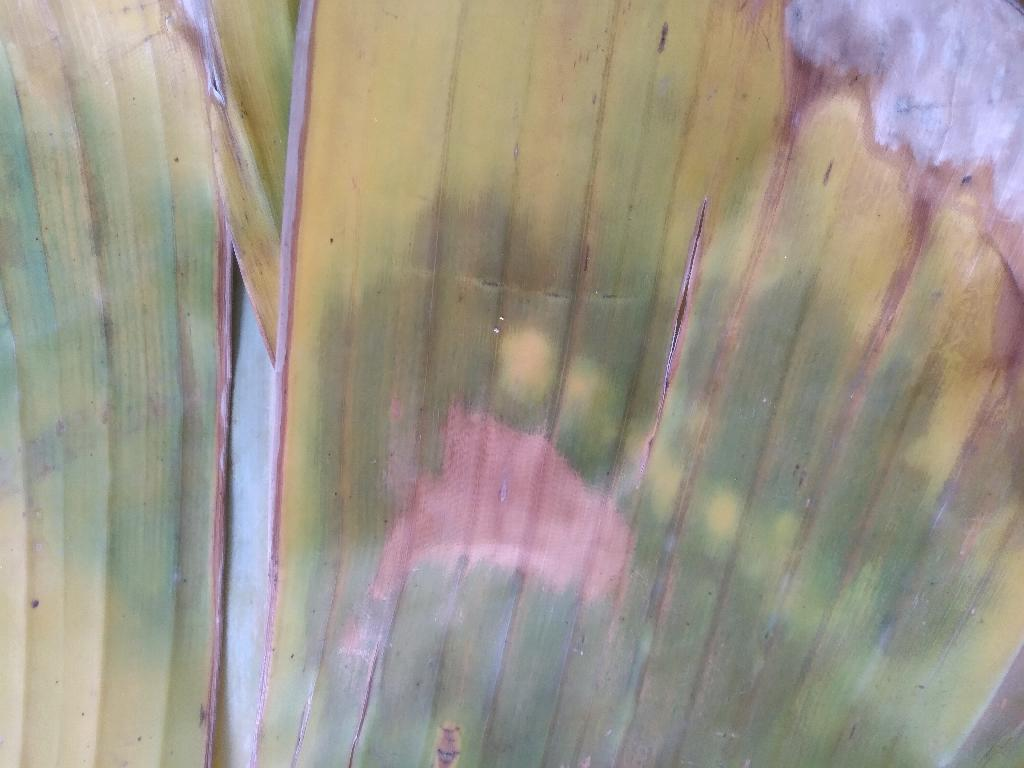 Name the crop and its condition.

banana, fusarium wilt race 1
